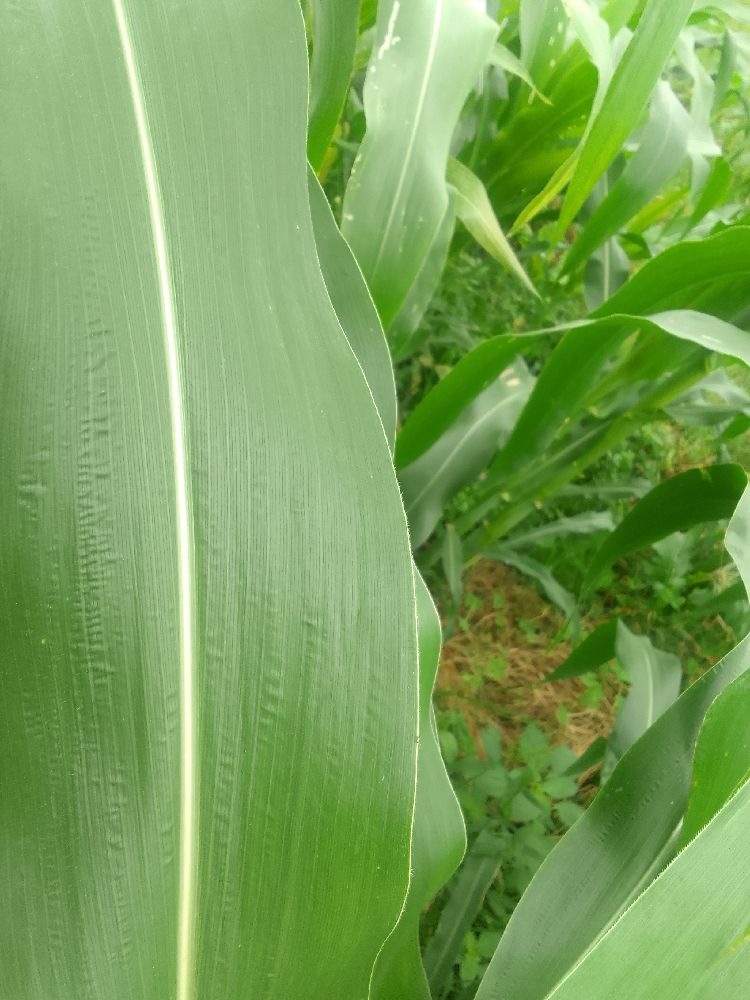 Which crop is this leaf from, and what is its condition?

maize, healthy
